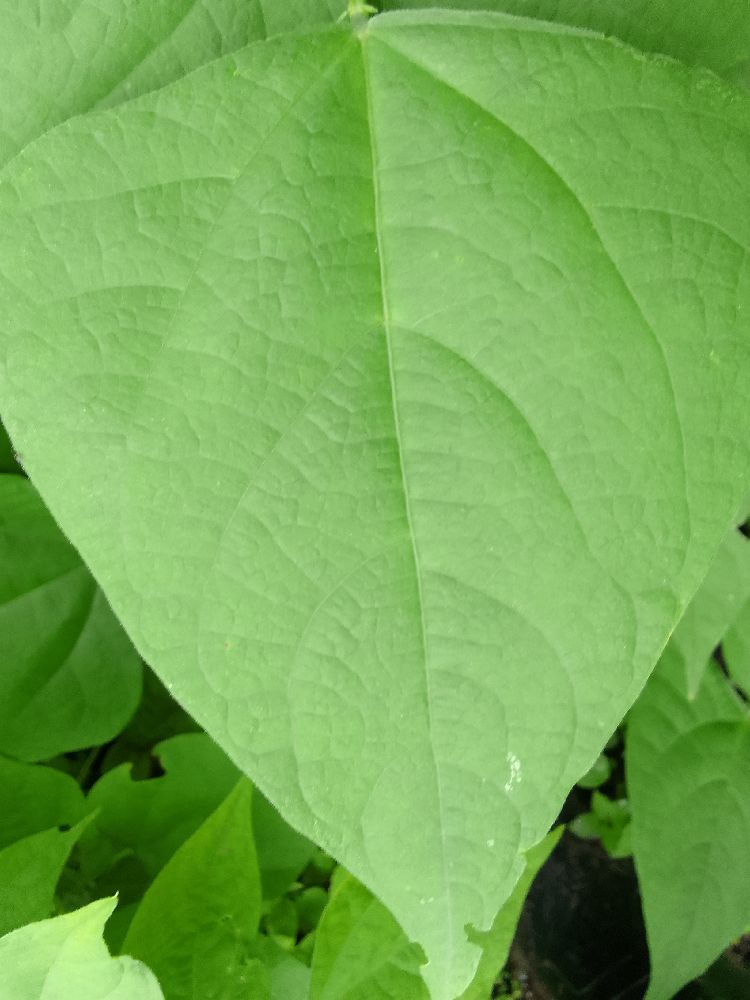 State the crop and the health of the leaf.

common bean, healthy
